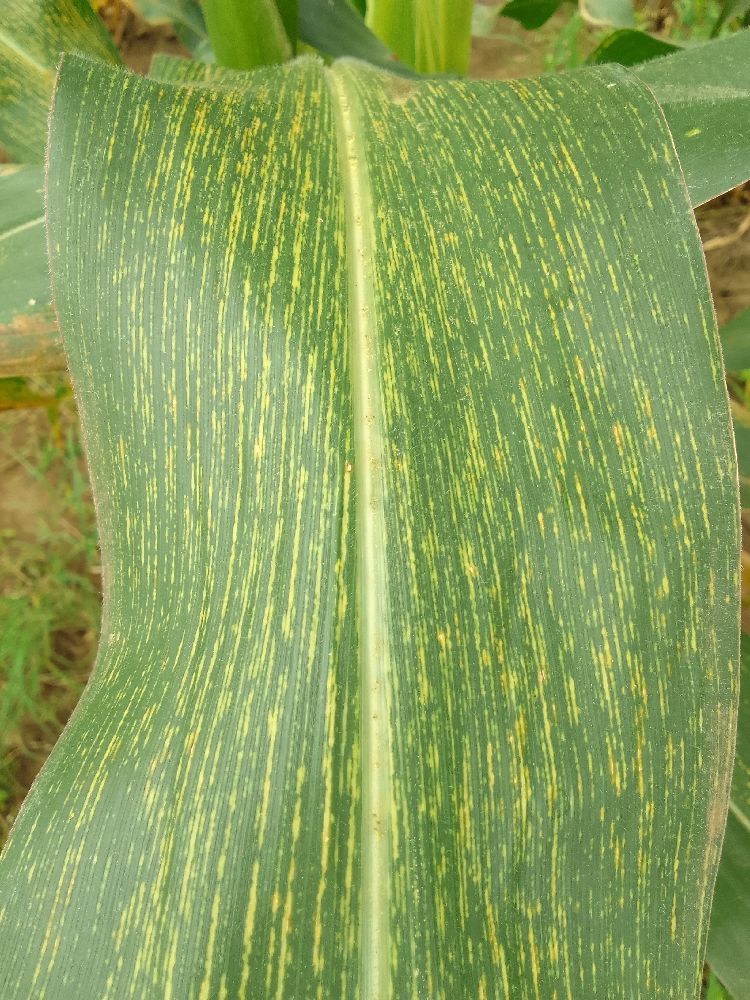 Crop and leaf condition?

maize, maize streak virus
